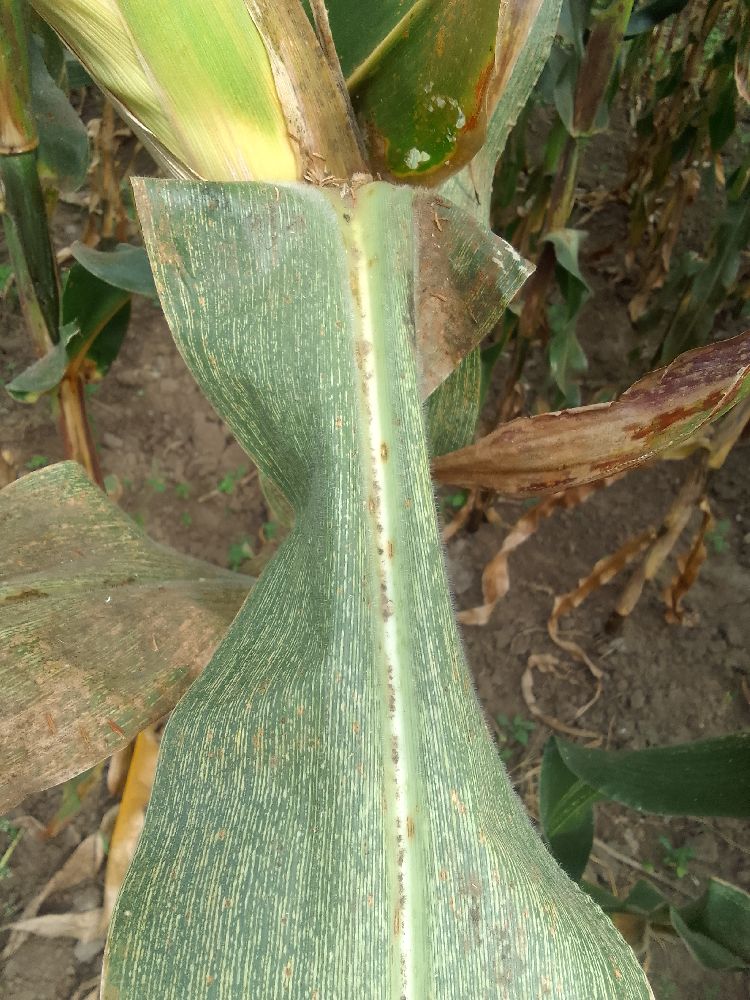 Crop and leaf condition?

maize, maize streak virus
